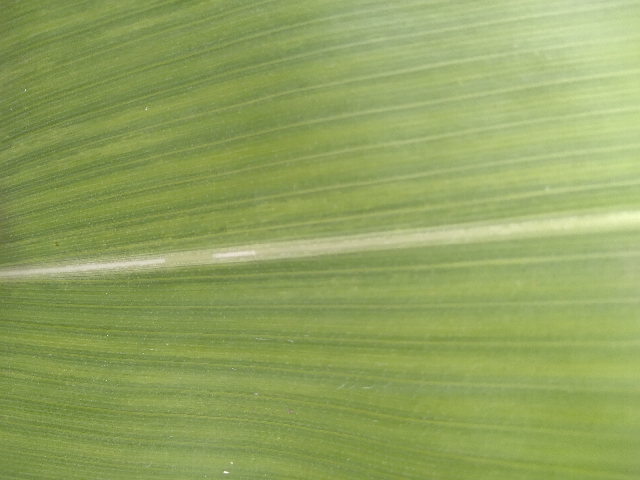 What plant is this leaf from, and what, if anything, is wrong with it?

maize, healthy
